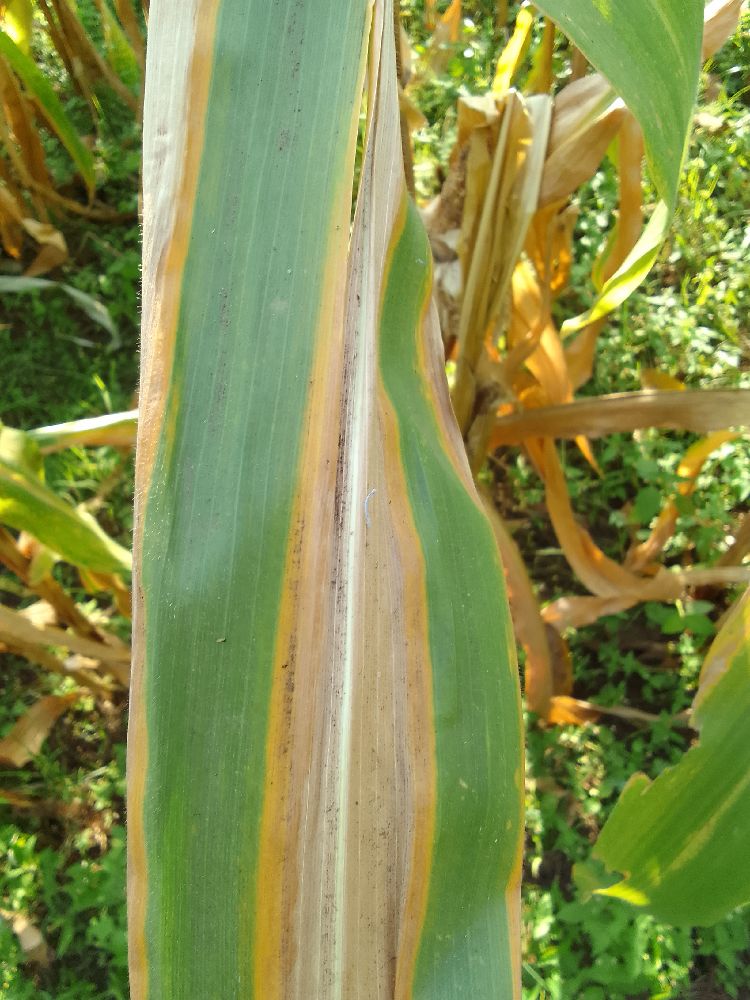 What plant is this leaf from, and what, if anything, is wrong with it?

maize, maize lethal necrosis
